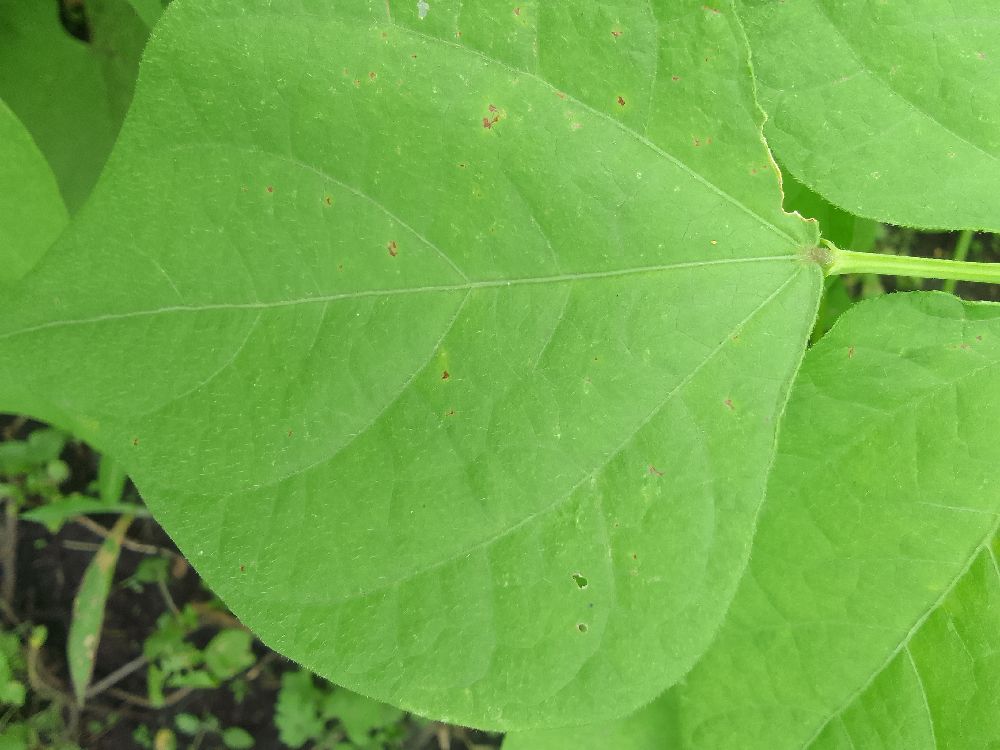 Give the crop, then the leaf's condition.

common bean, healthy
